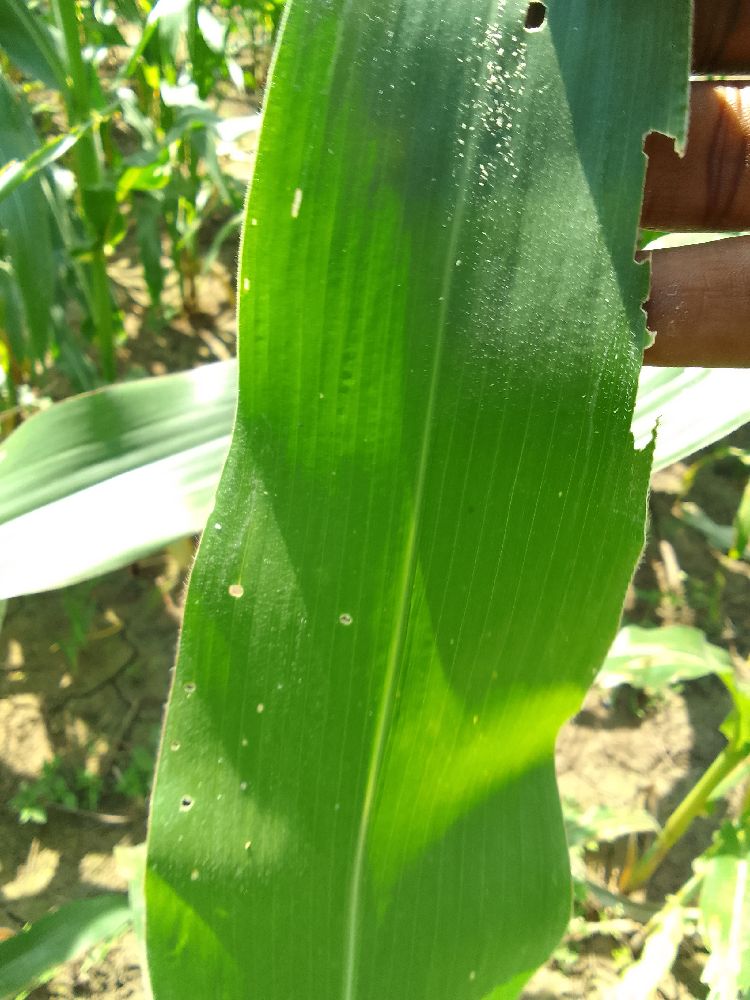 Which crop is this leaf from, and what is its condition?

maize, healthy
